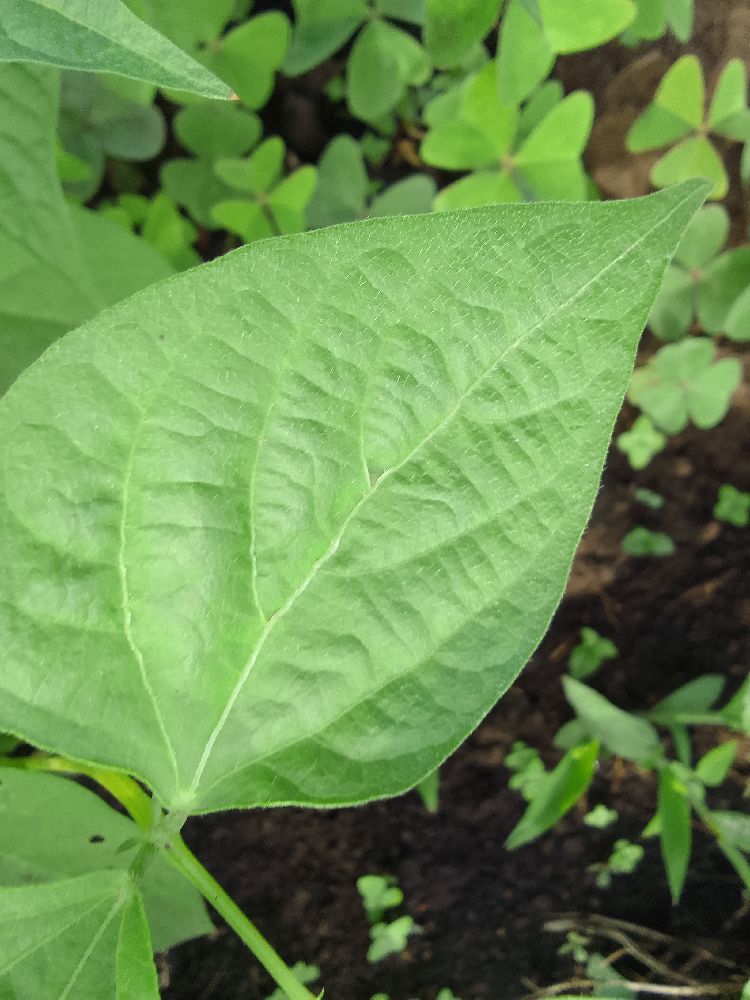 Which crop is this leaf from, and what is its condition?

common bean, healthy
